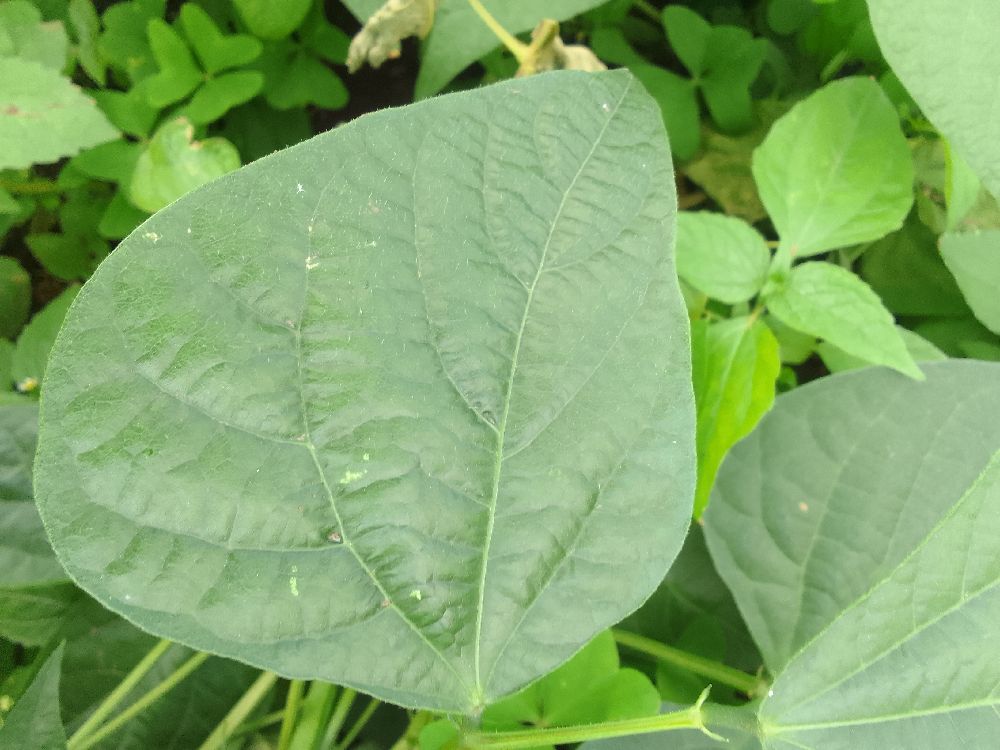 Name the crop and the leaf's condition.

common bean, healthy
